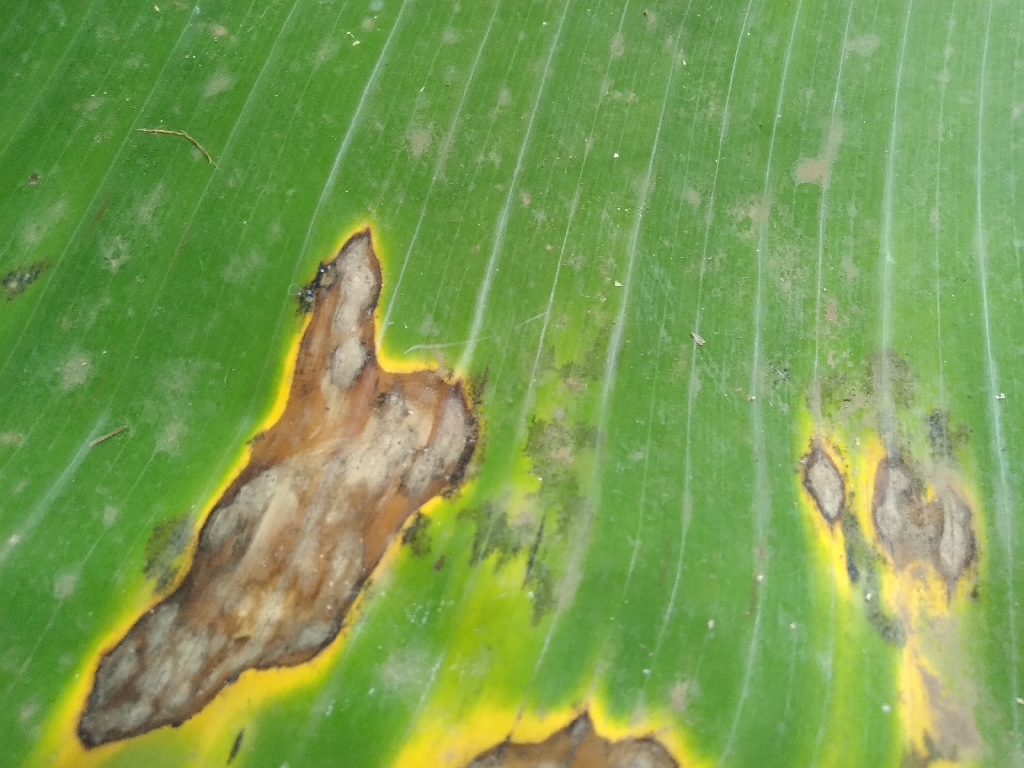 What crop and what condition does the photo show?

banana, black sigatoka
